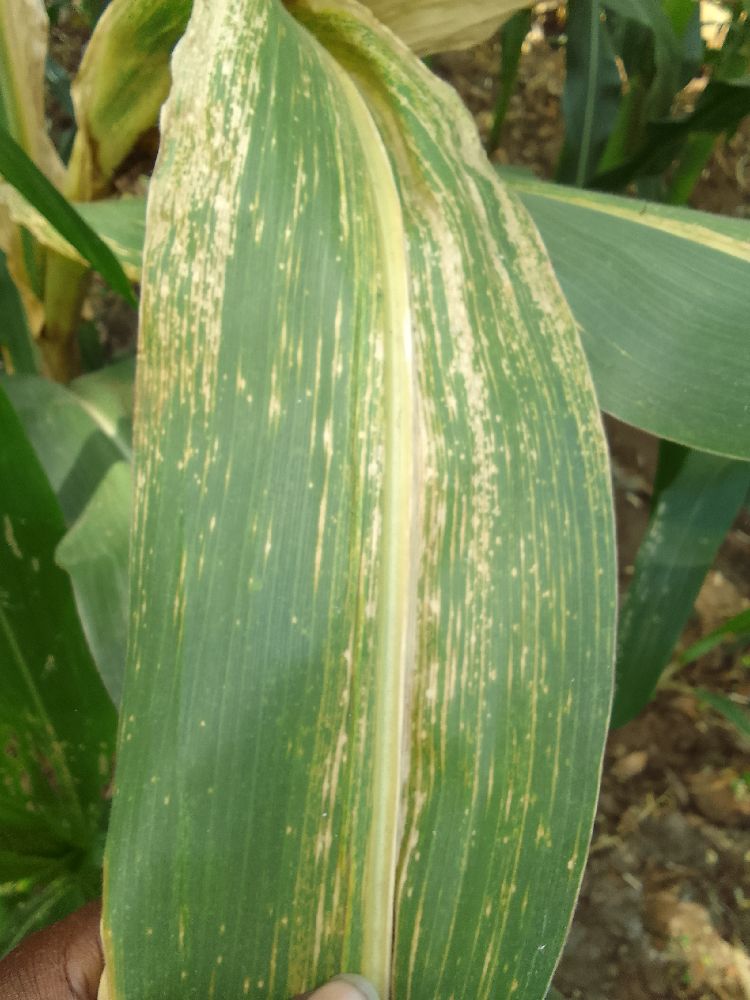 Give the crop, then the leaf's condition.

maize, maize lethal necrosis
